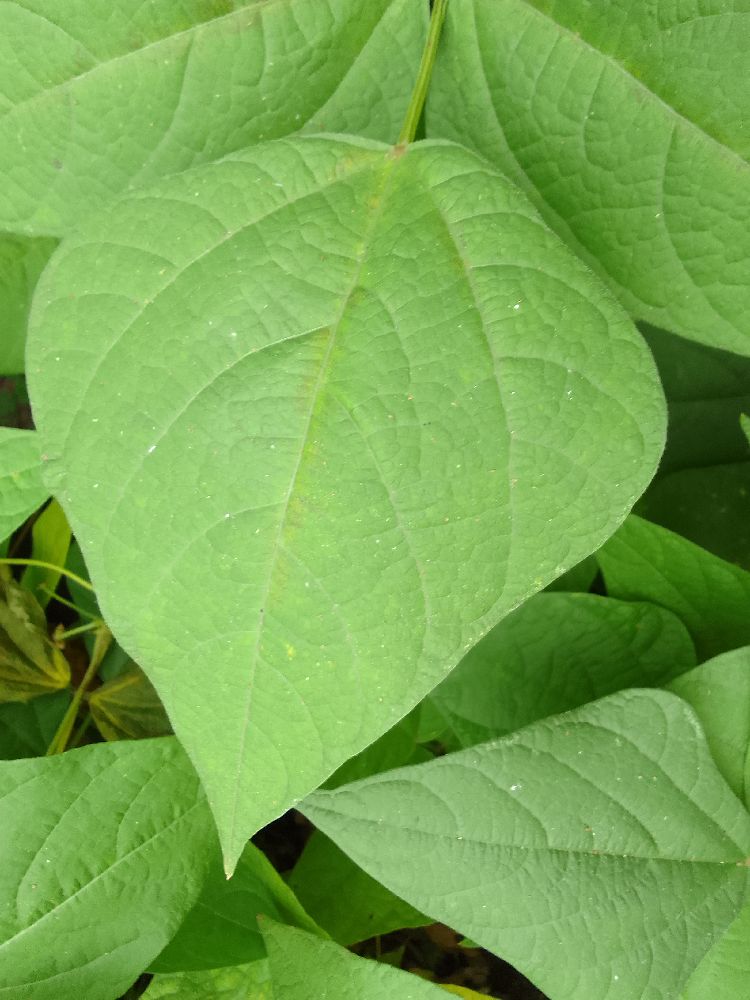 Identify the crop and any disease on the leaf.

common bean, healthy
